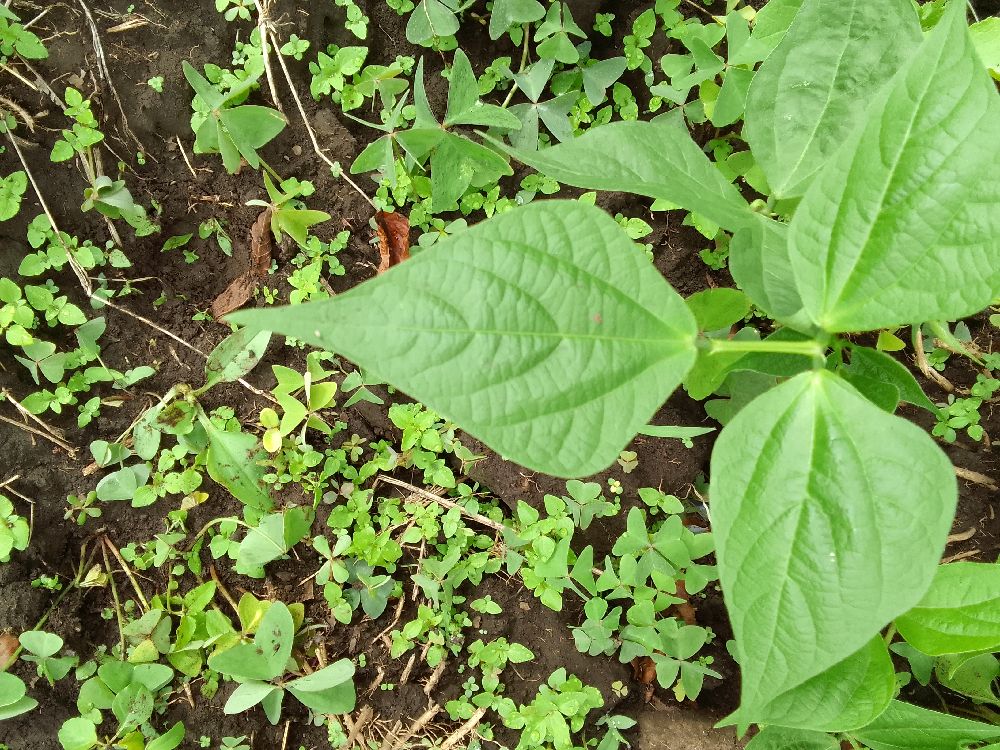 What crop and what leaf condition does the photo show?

common bean, healthy
